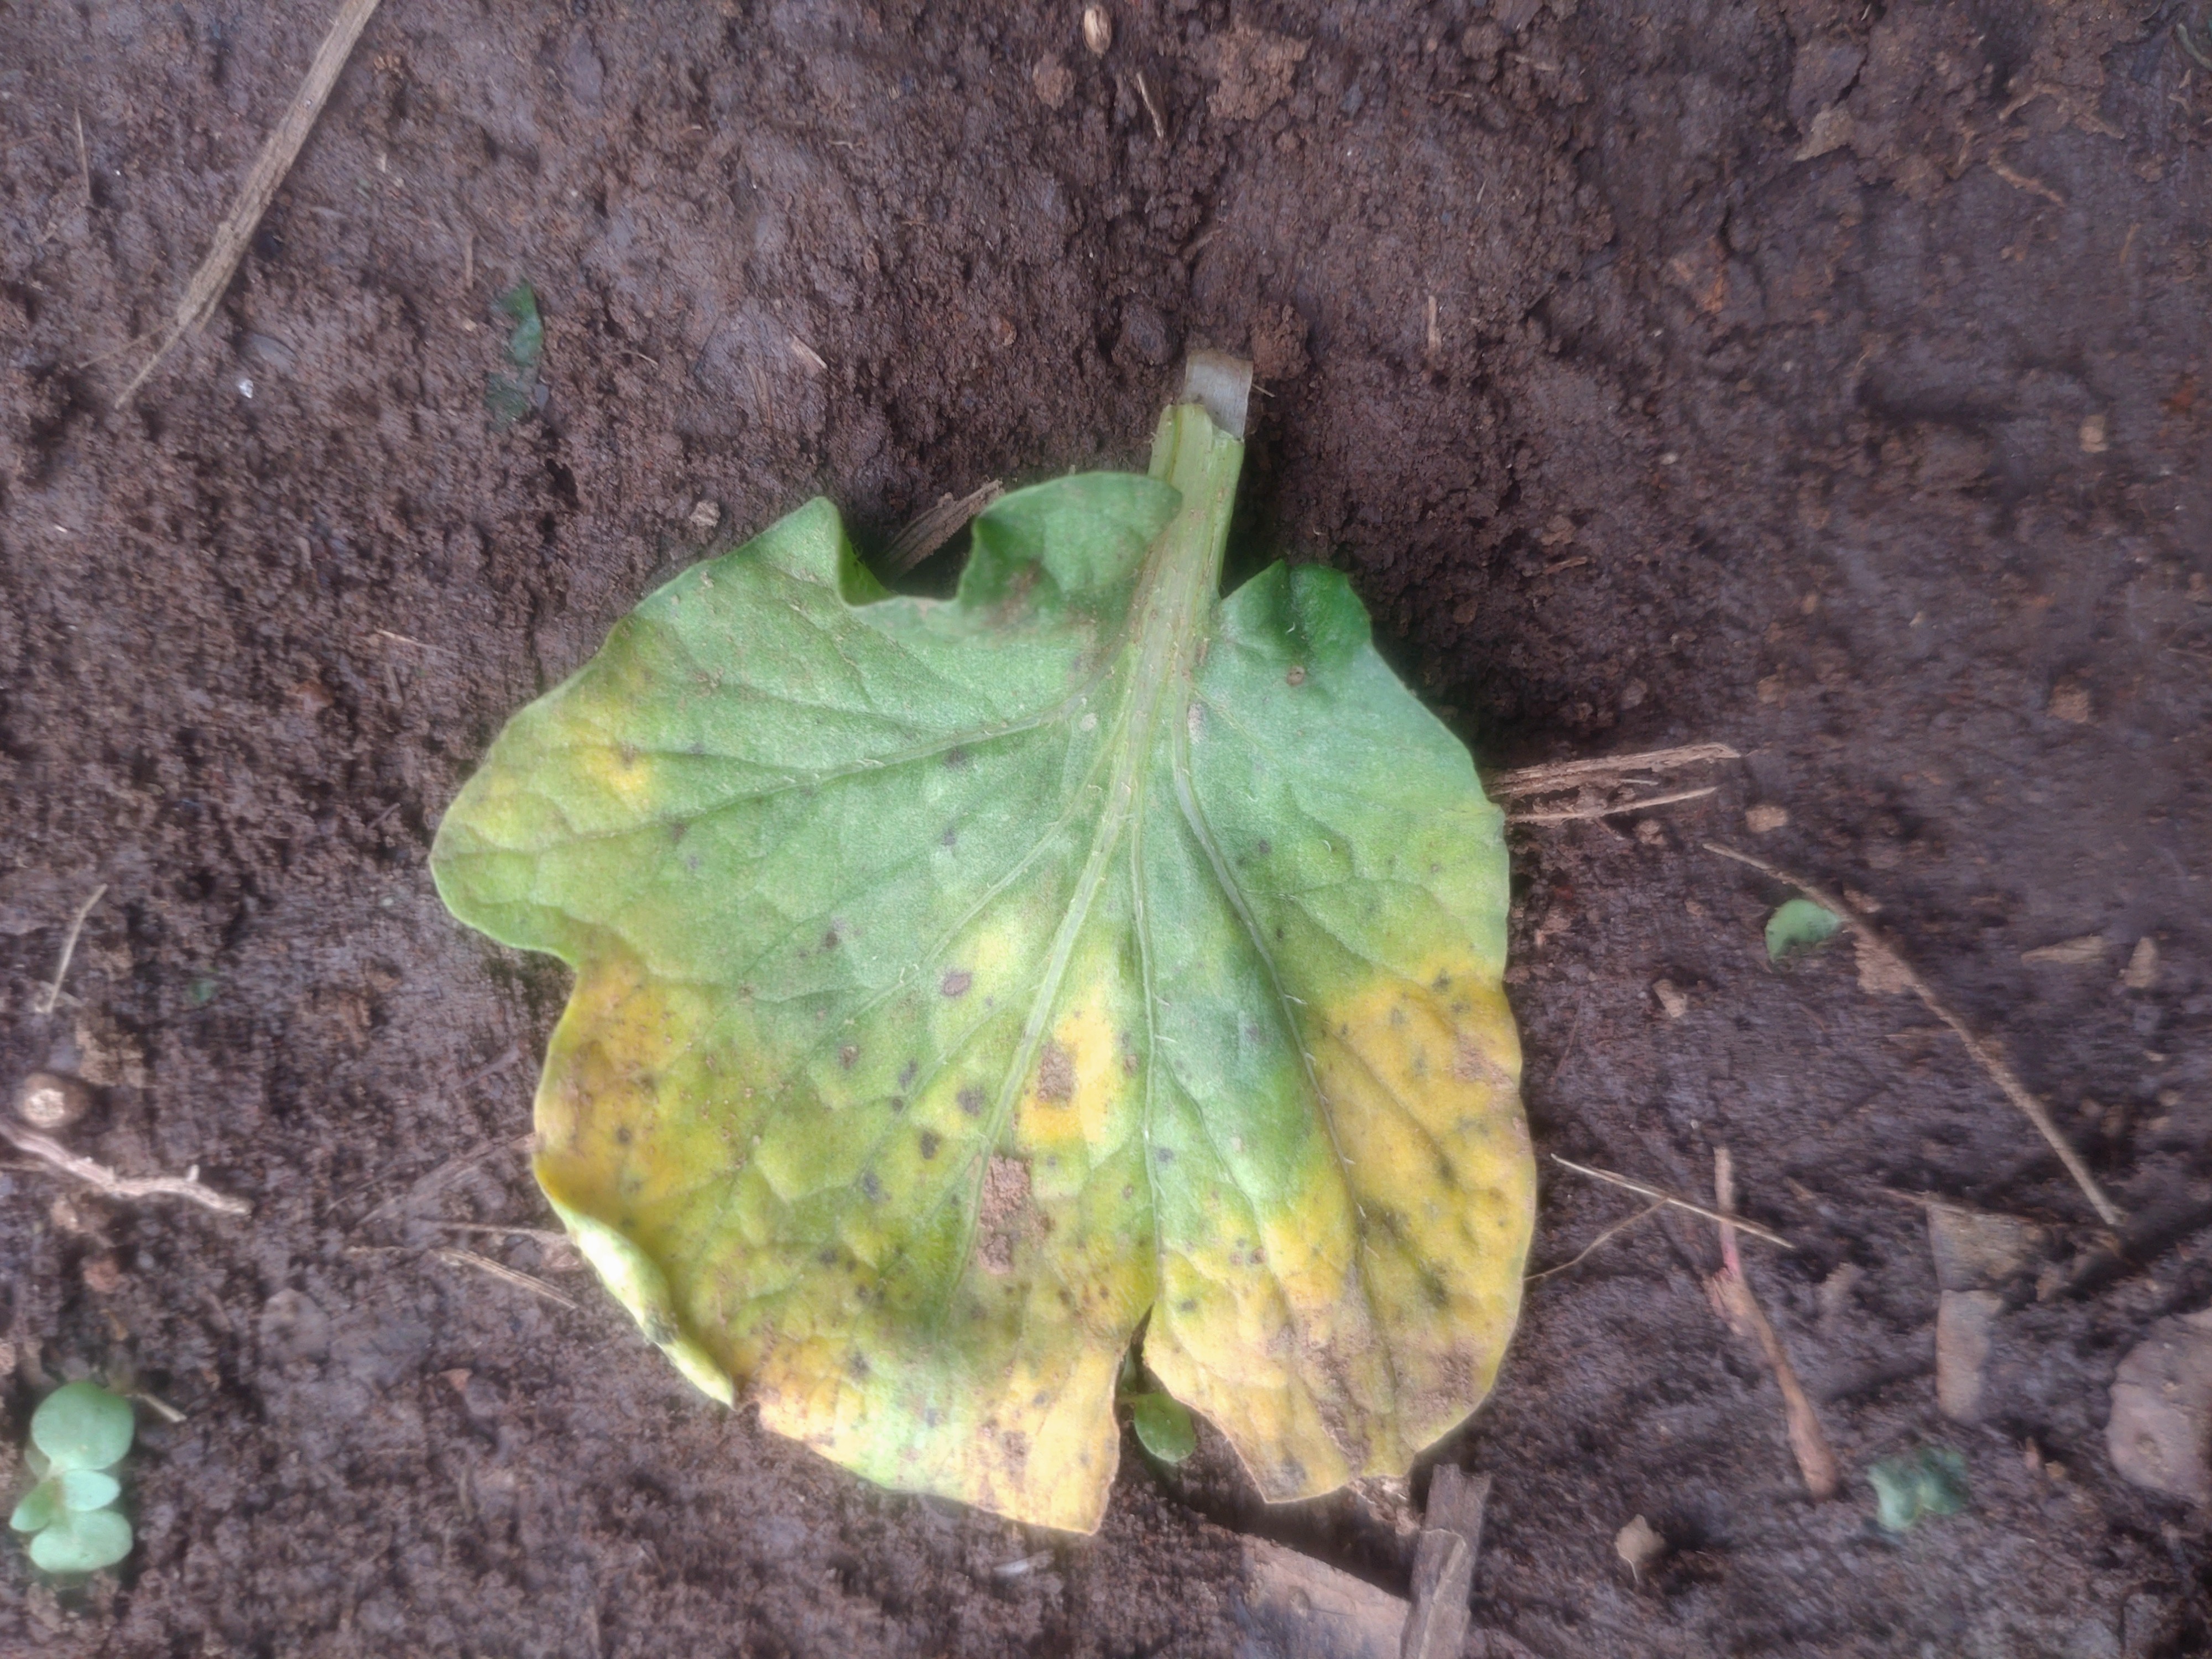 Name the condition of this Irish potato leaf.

late blight
